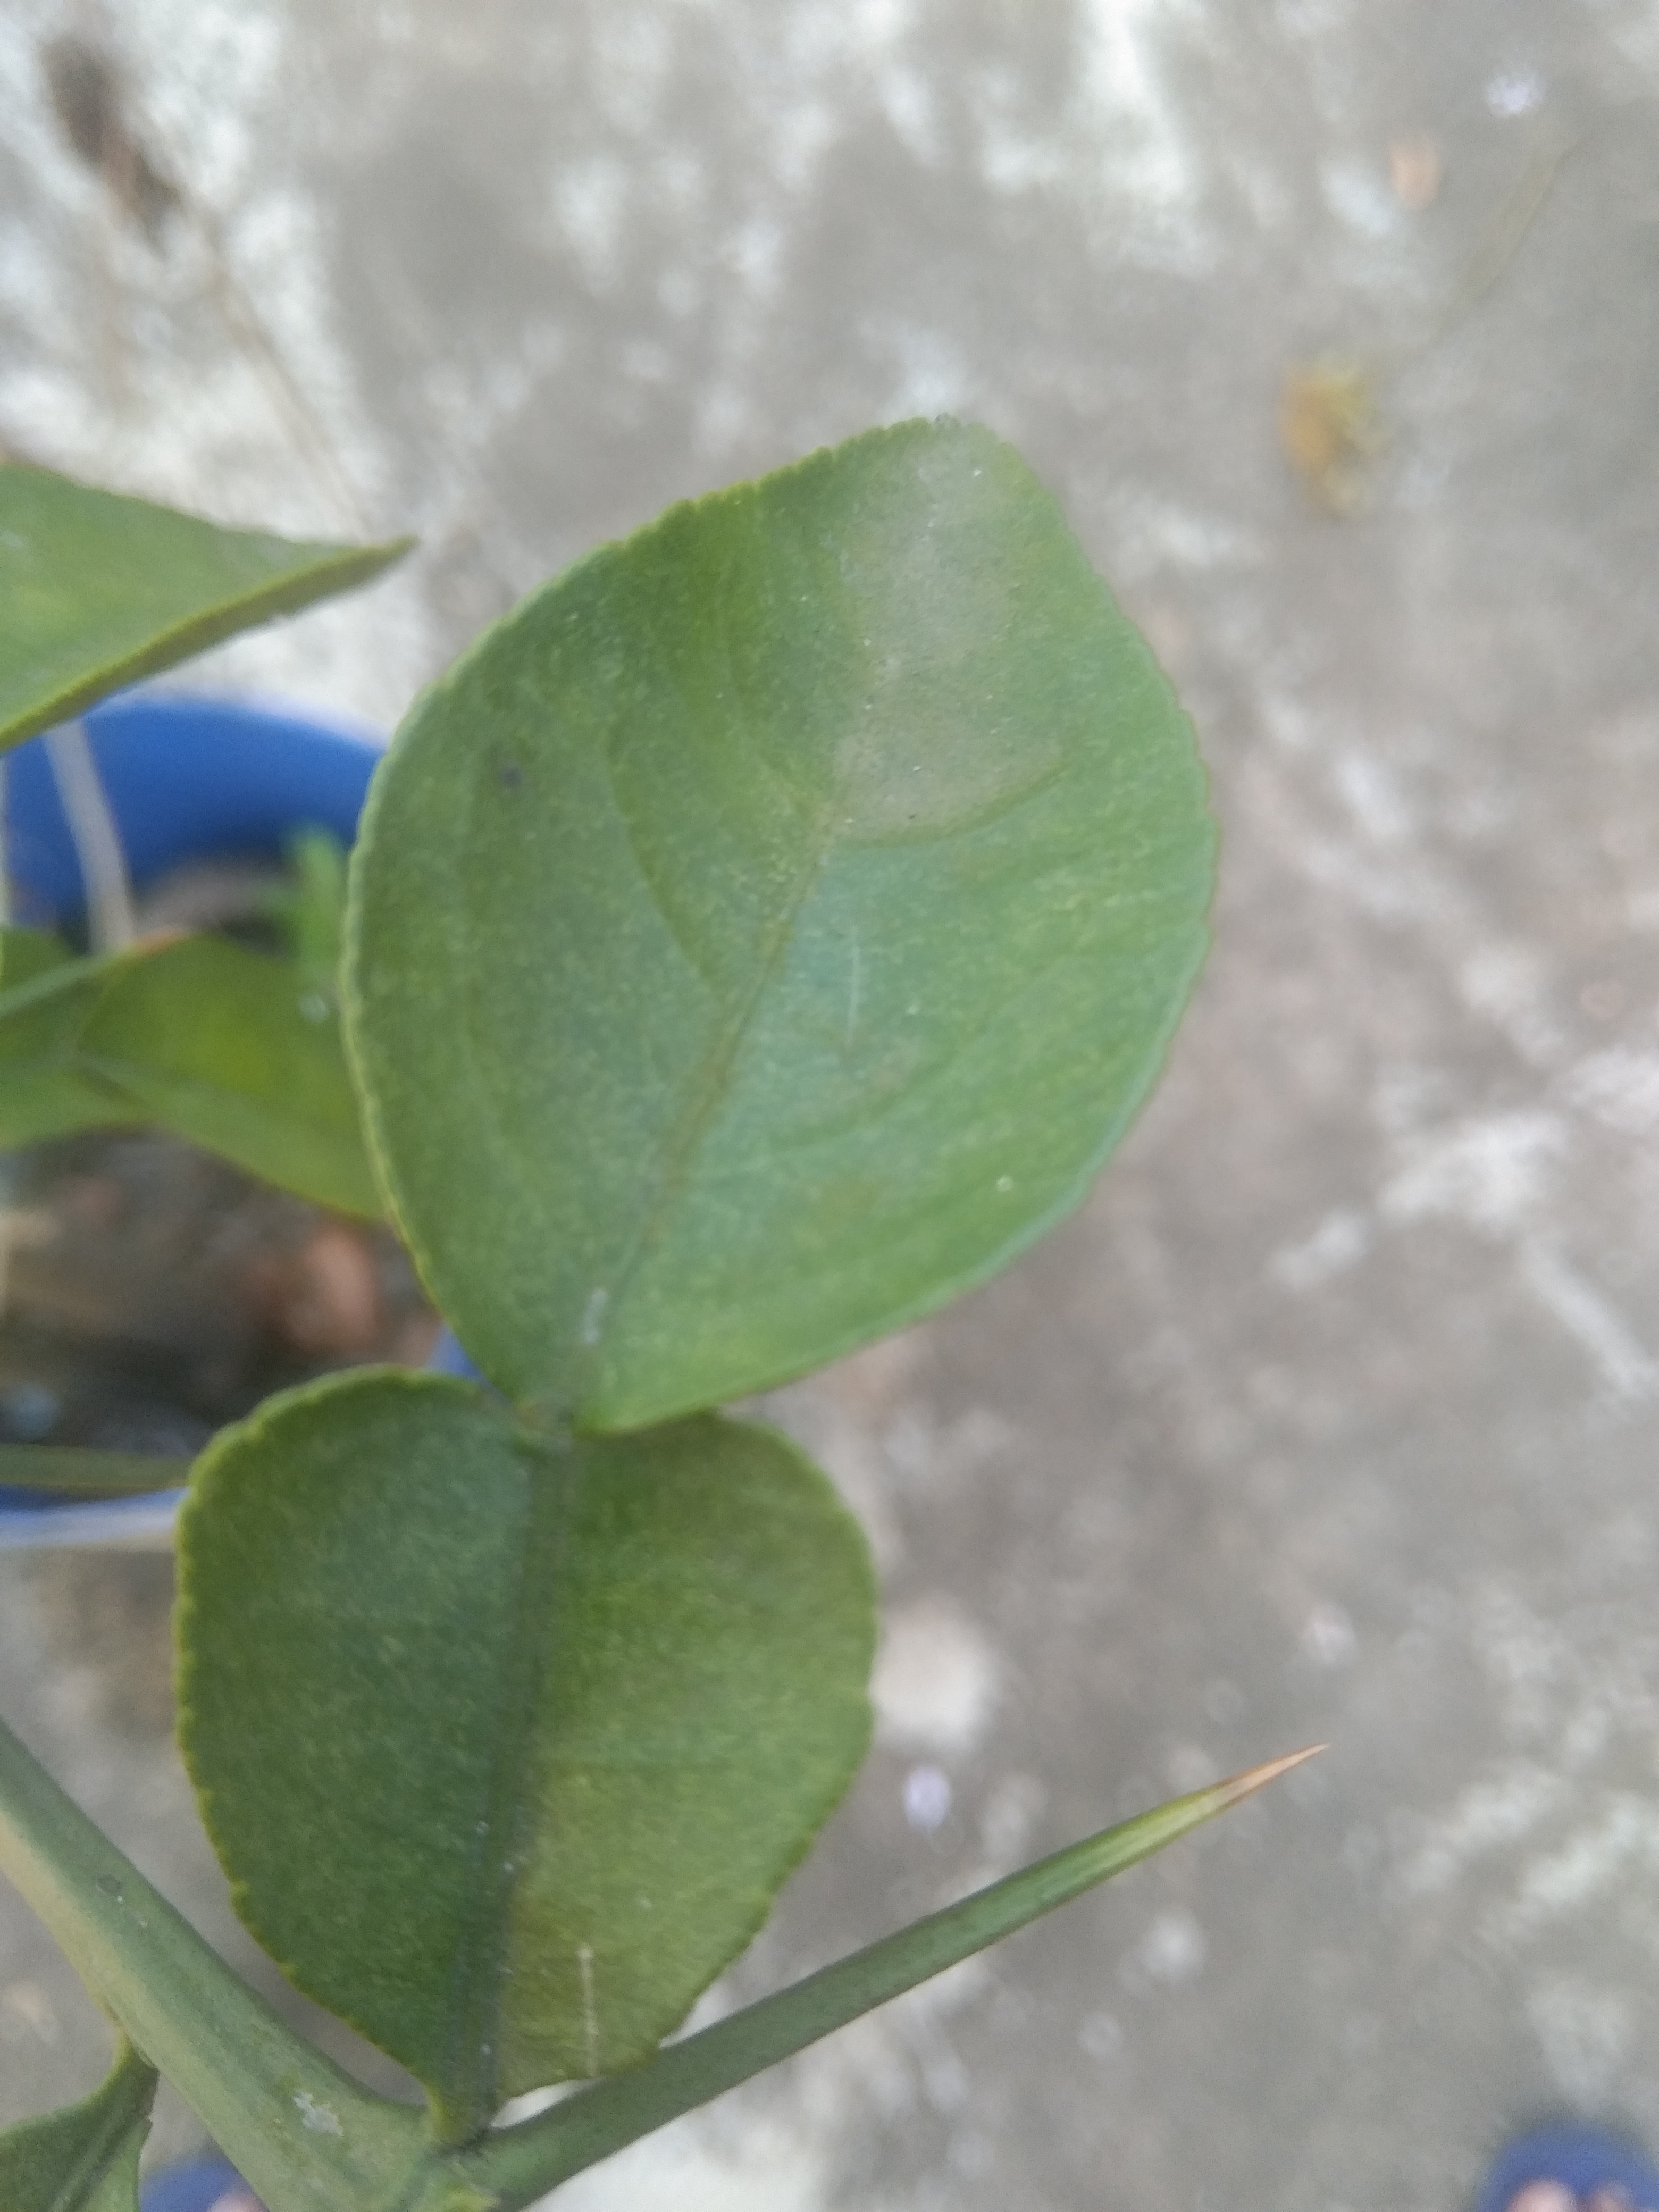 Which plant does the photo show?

lemon
